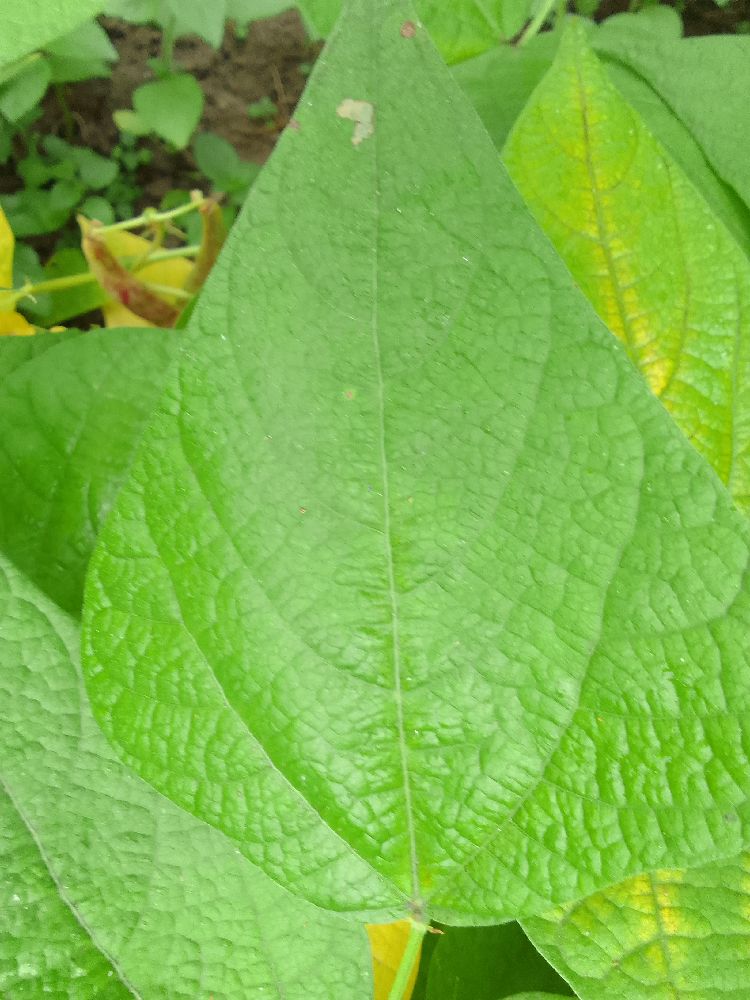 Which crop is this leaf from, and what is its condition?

common bean, healthy
